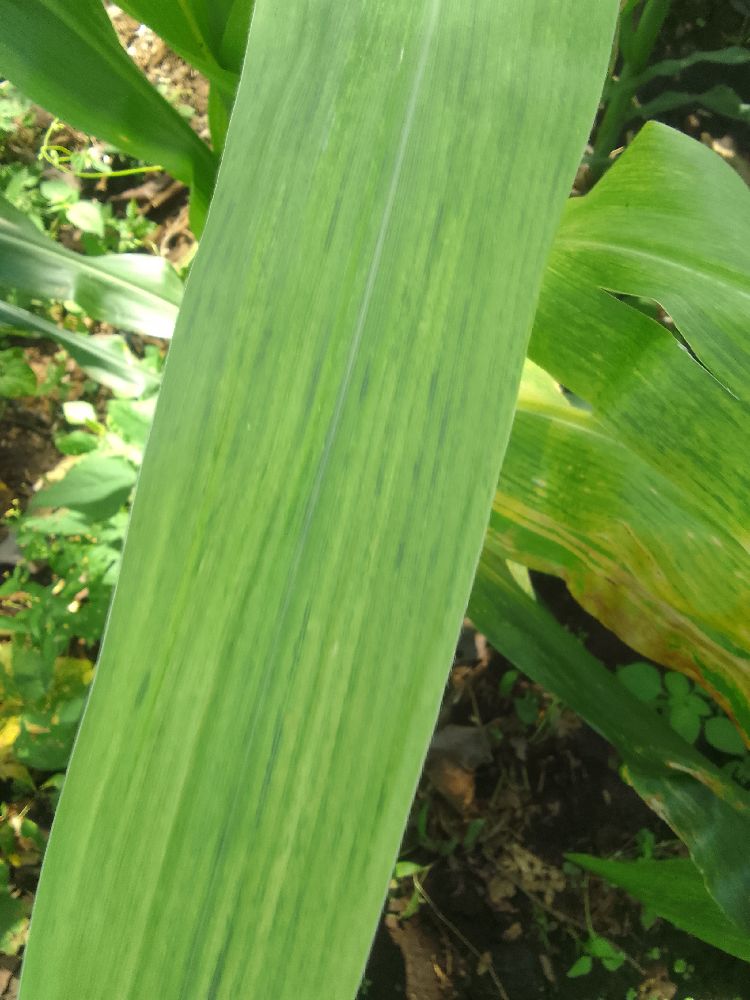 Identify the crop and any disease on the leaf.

maize, maize lethal necrosis
